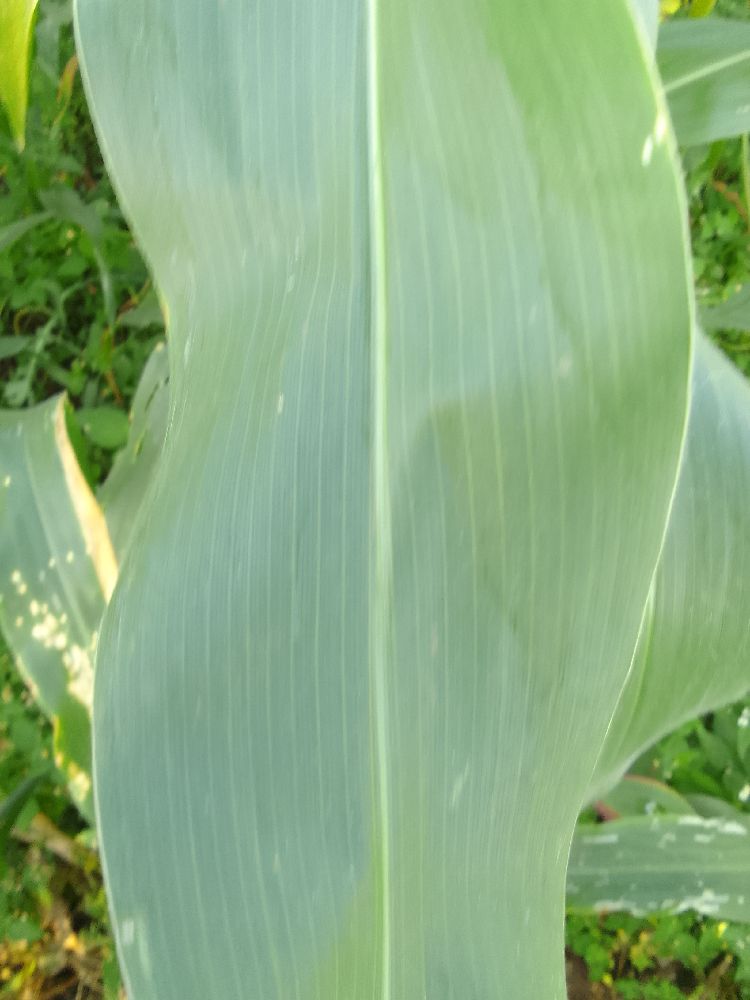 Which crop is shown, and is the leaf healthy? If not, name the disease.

maize, healthy
